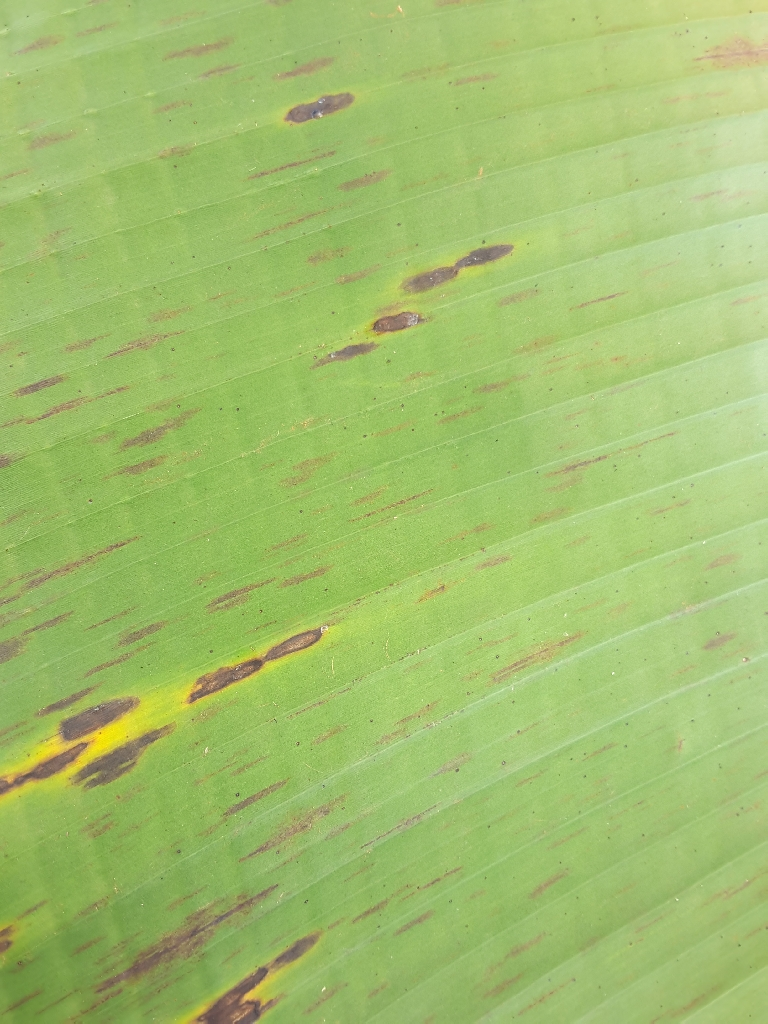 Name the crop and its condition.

banana, black sigatoka
